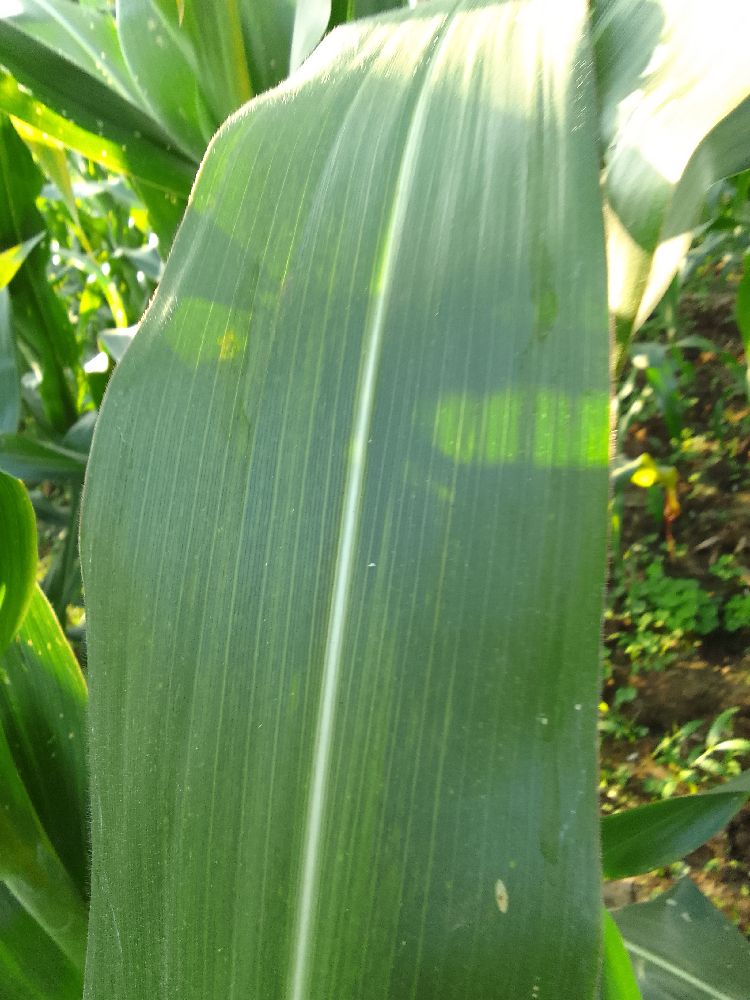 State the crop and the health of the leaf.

maize, healthy
